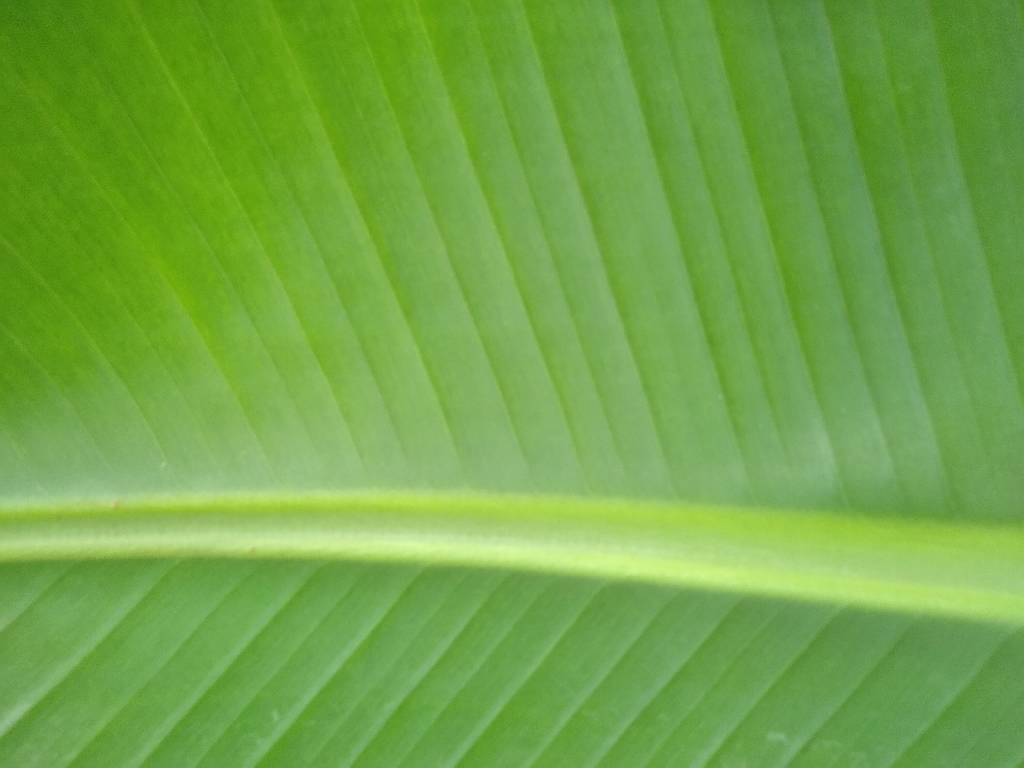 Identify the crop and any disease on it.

banana, healthy
